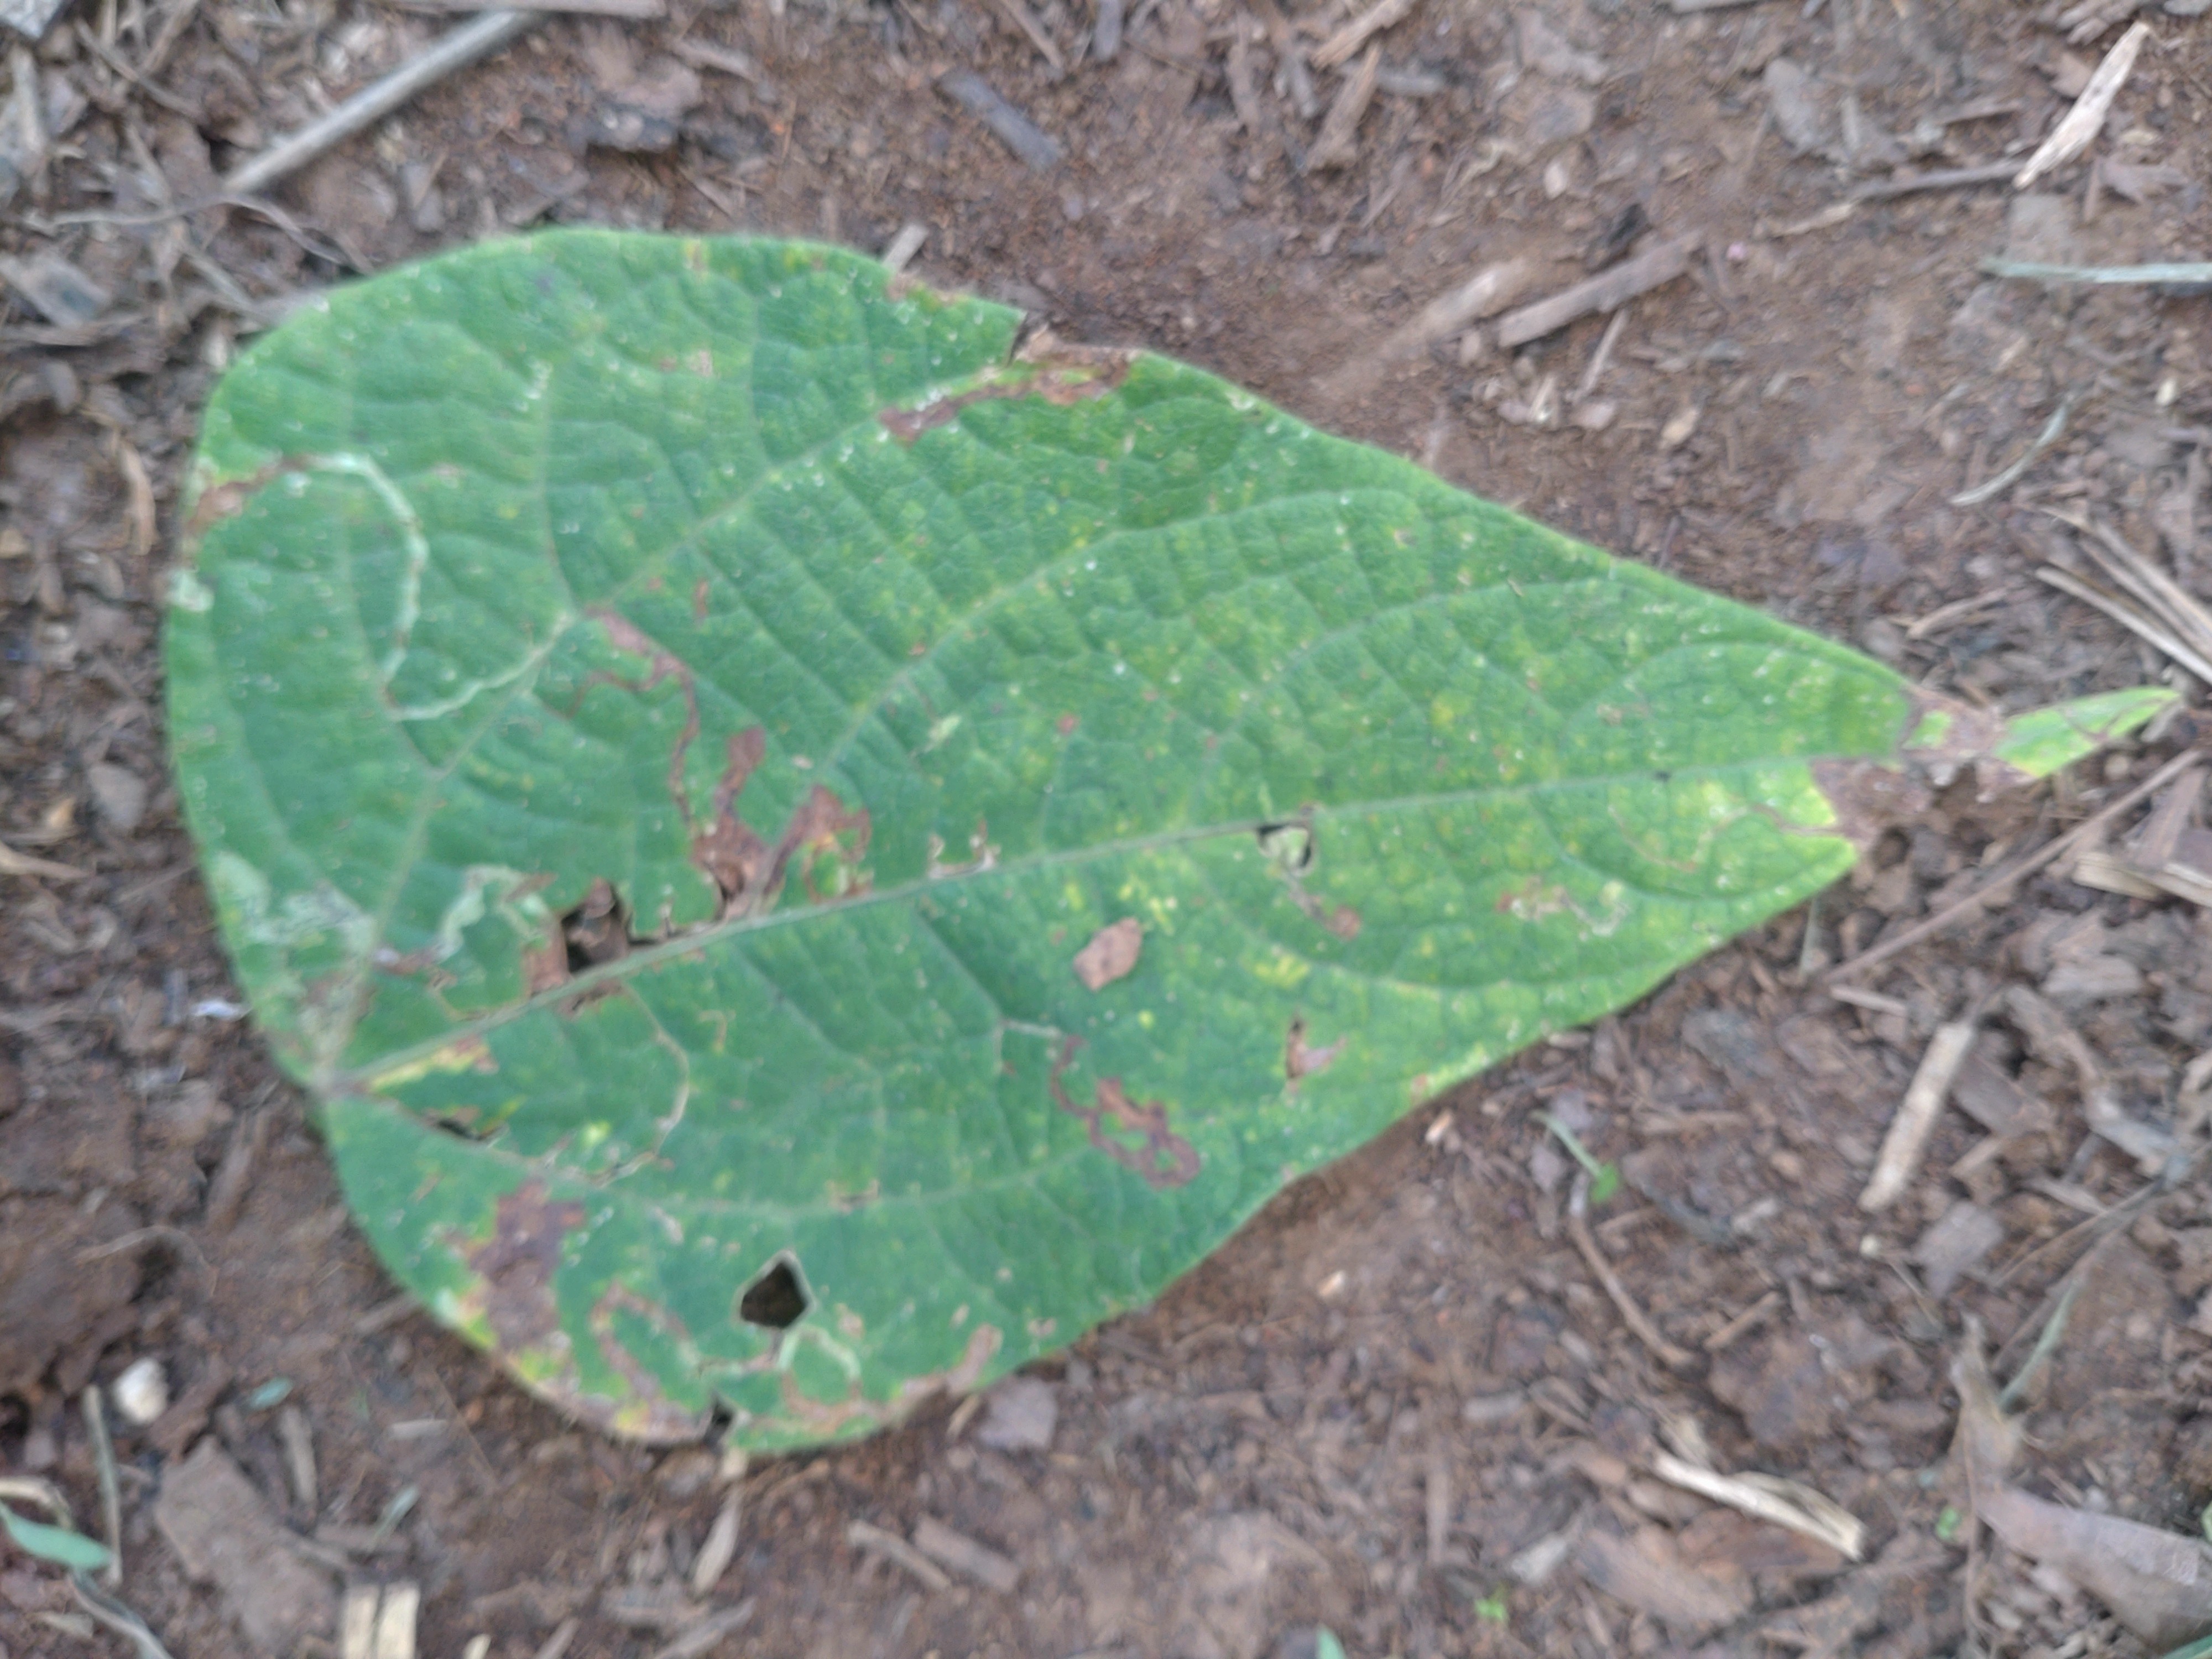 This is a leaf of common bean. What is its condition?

anthracnose
